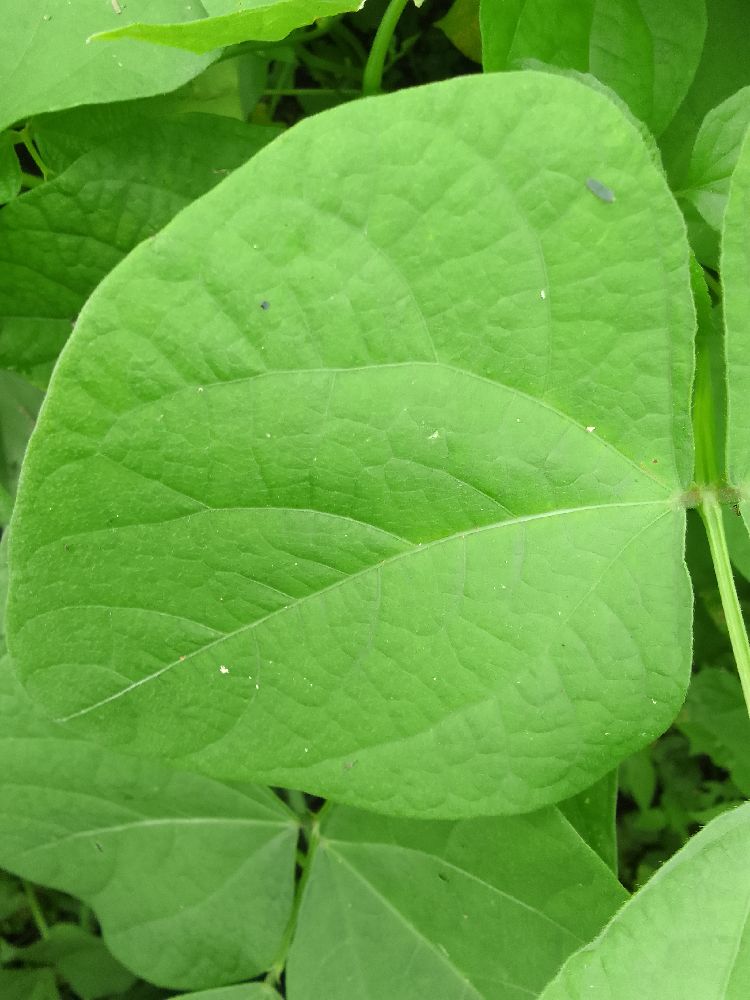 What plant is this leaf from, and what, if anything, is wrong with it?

common bean, healthy
